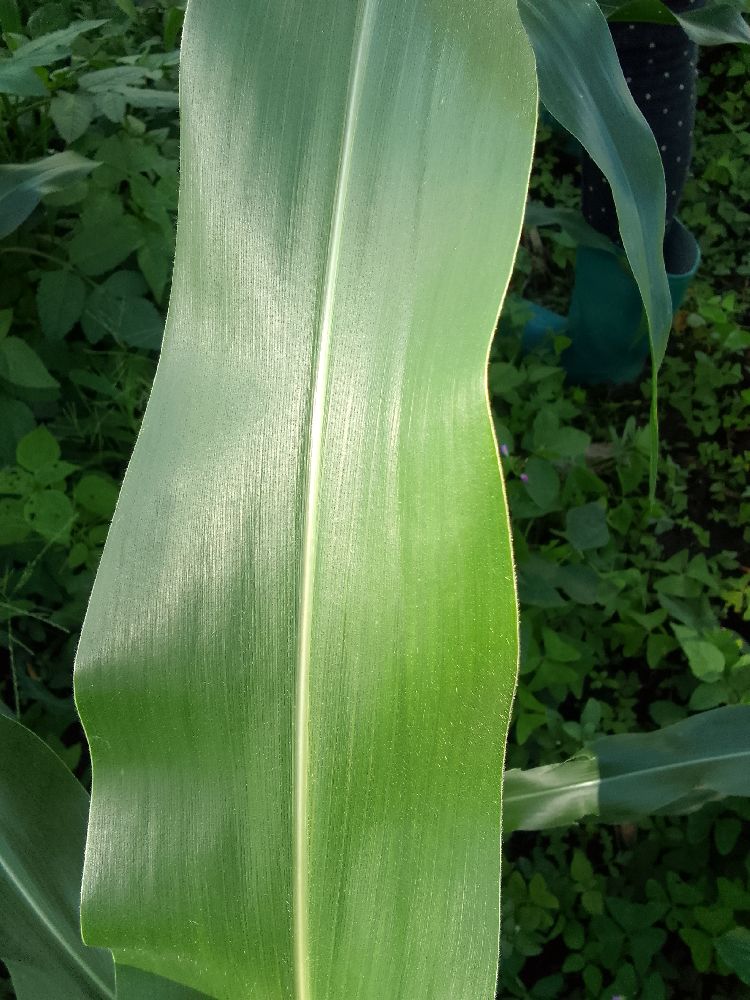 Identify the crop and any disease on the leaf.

maize, healthy
